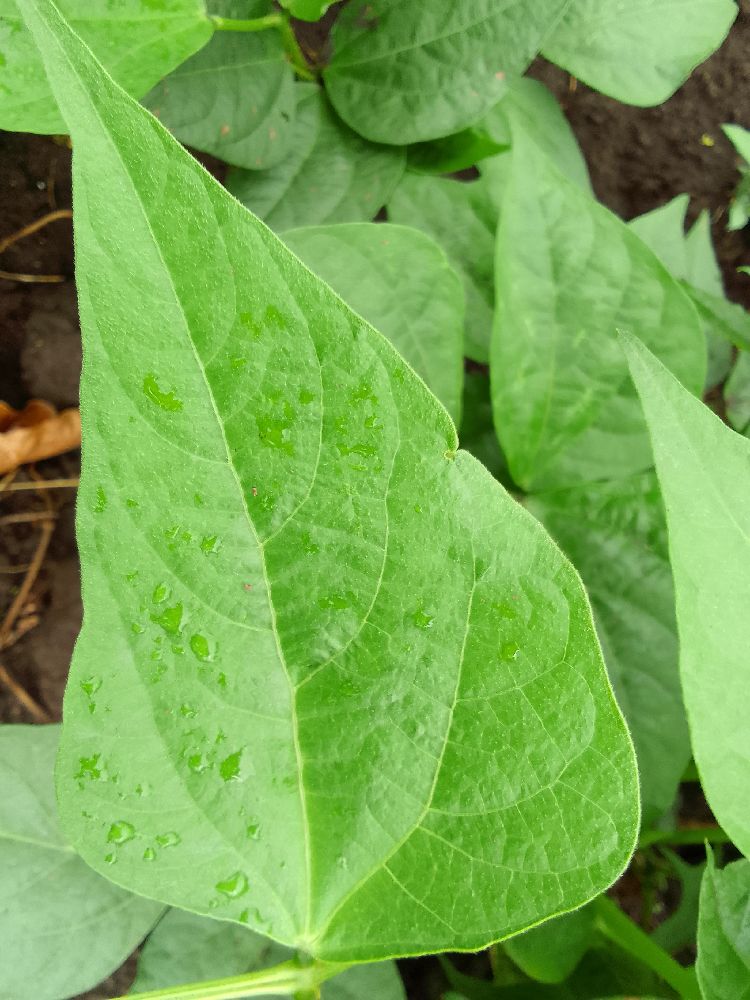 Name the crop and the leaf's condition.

common bean, healthy
